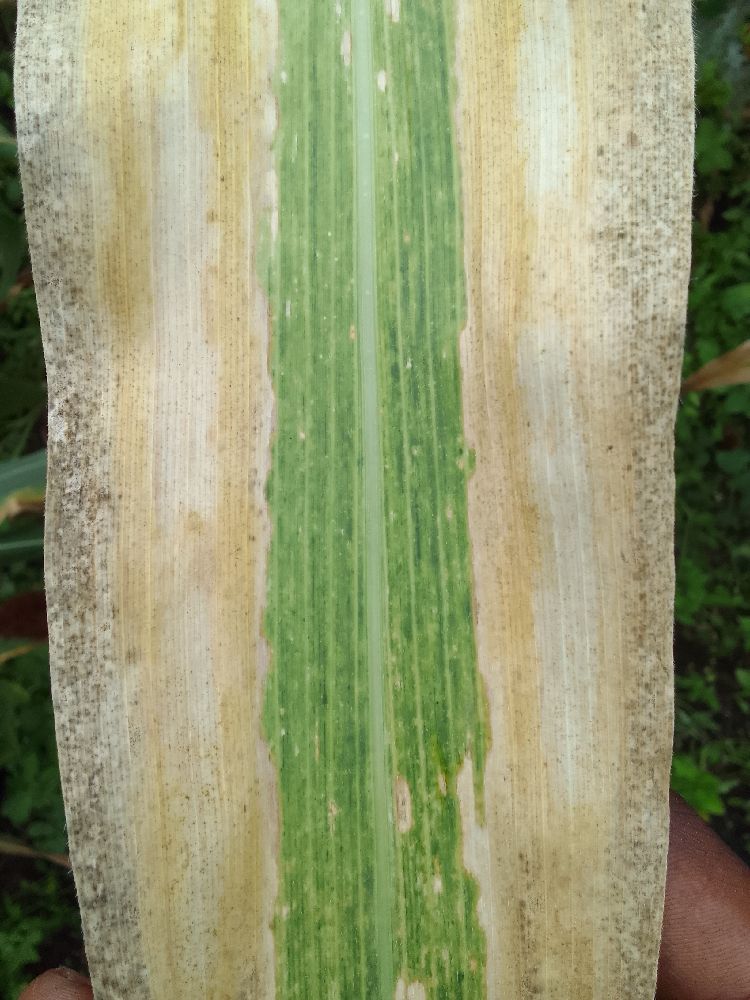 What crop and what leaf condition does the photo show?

maize, maize lethal necrosis
